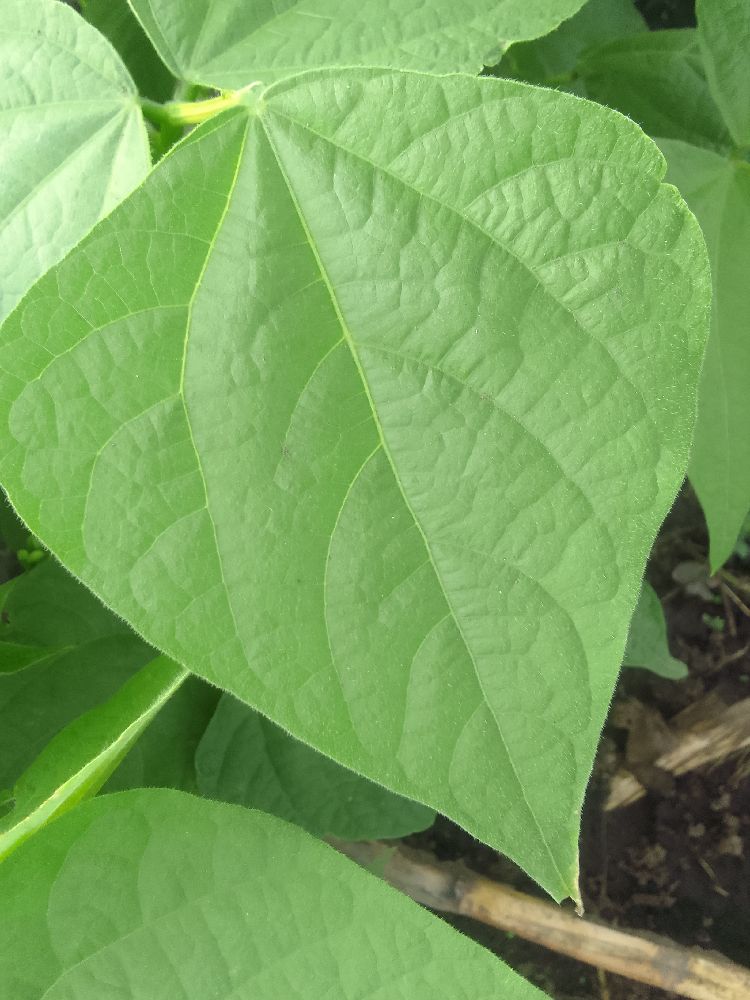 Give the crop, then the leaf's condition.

common bean, healthy
